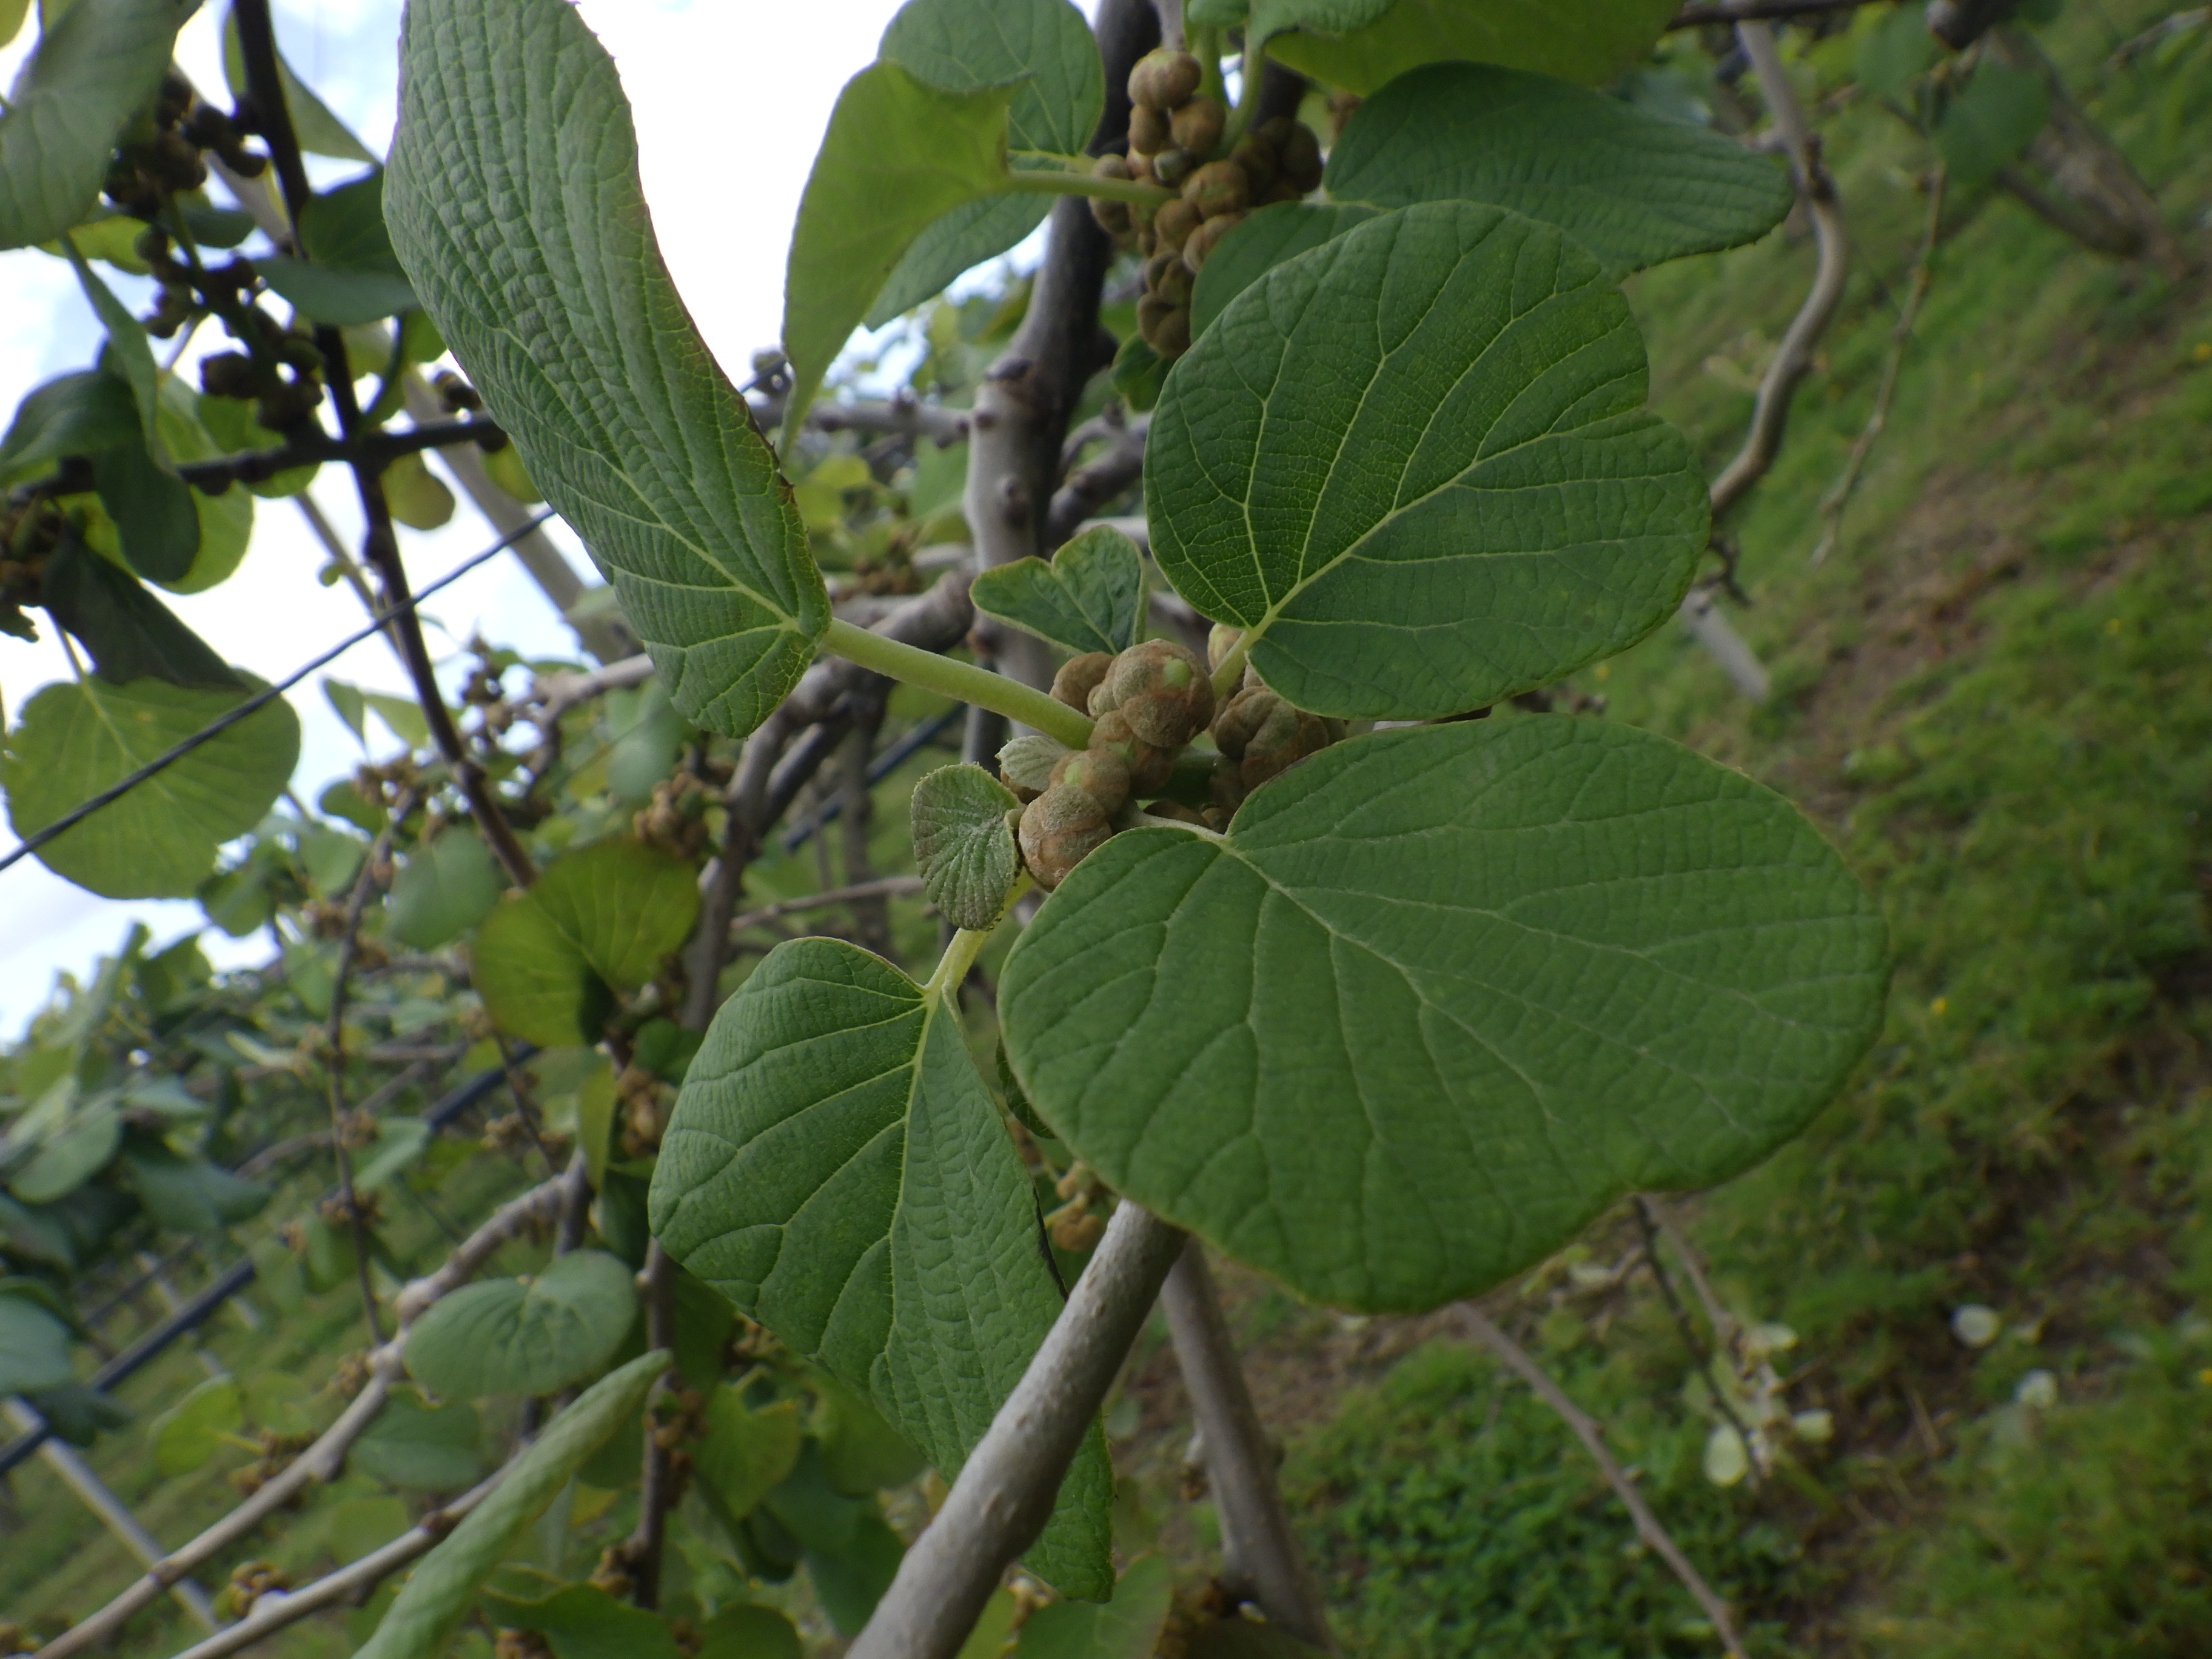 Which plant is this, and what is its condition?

kiwi, cold damage, unknown
